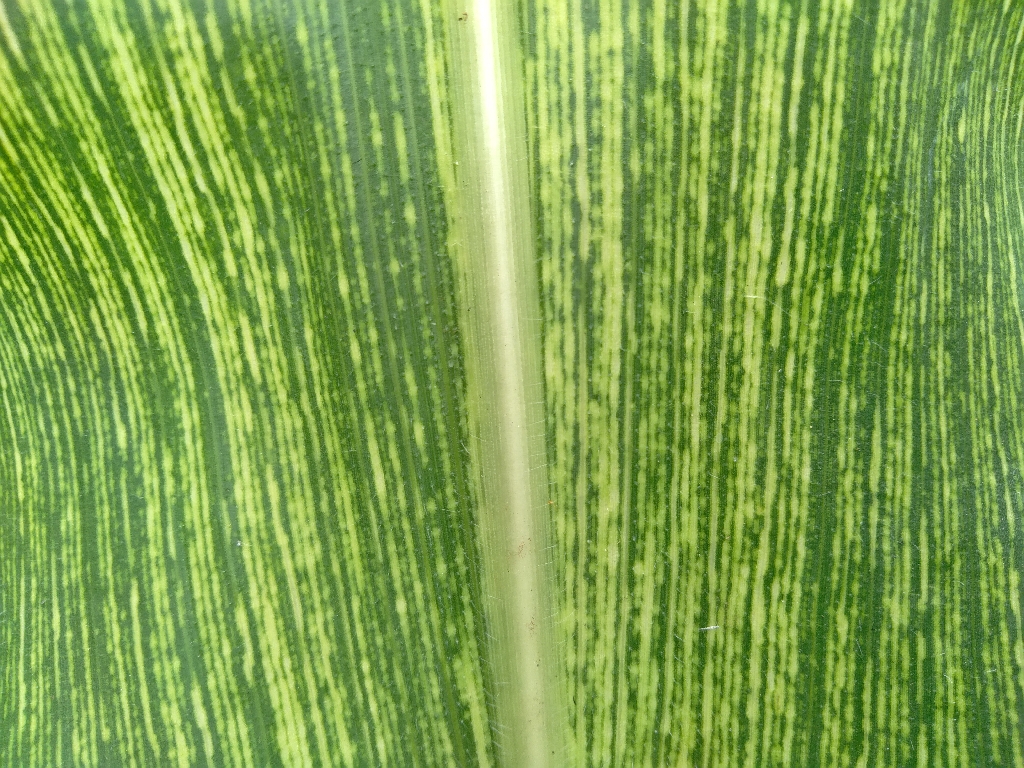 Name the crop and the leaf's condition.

maize, maize streak virus
